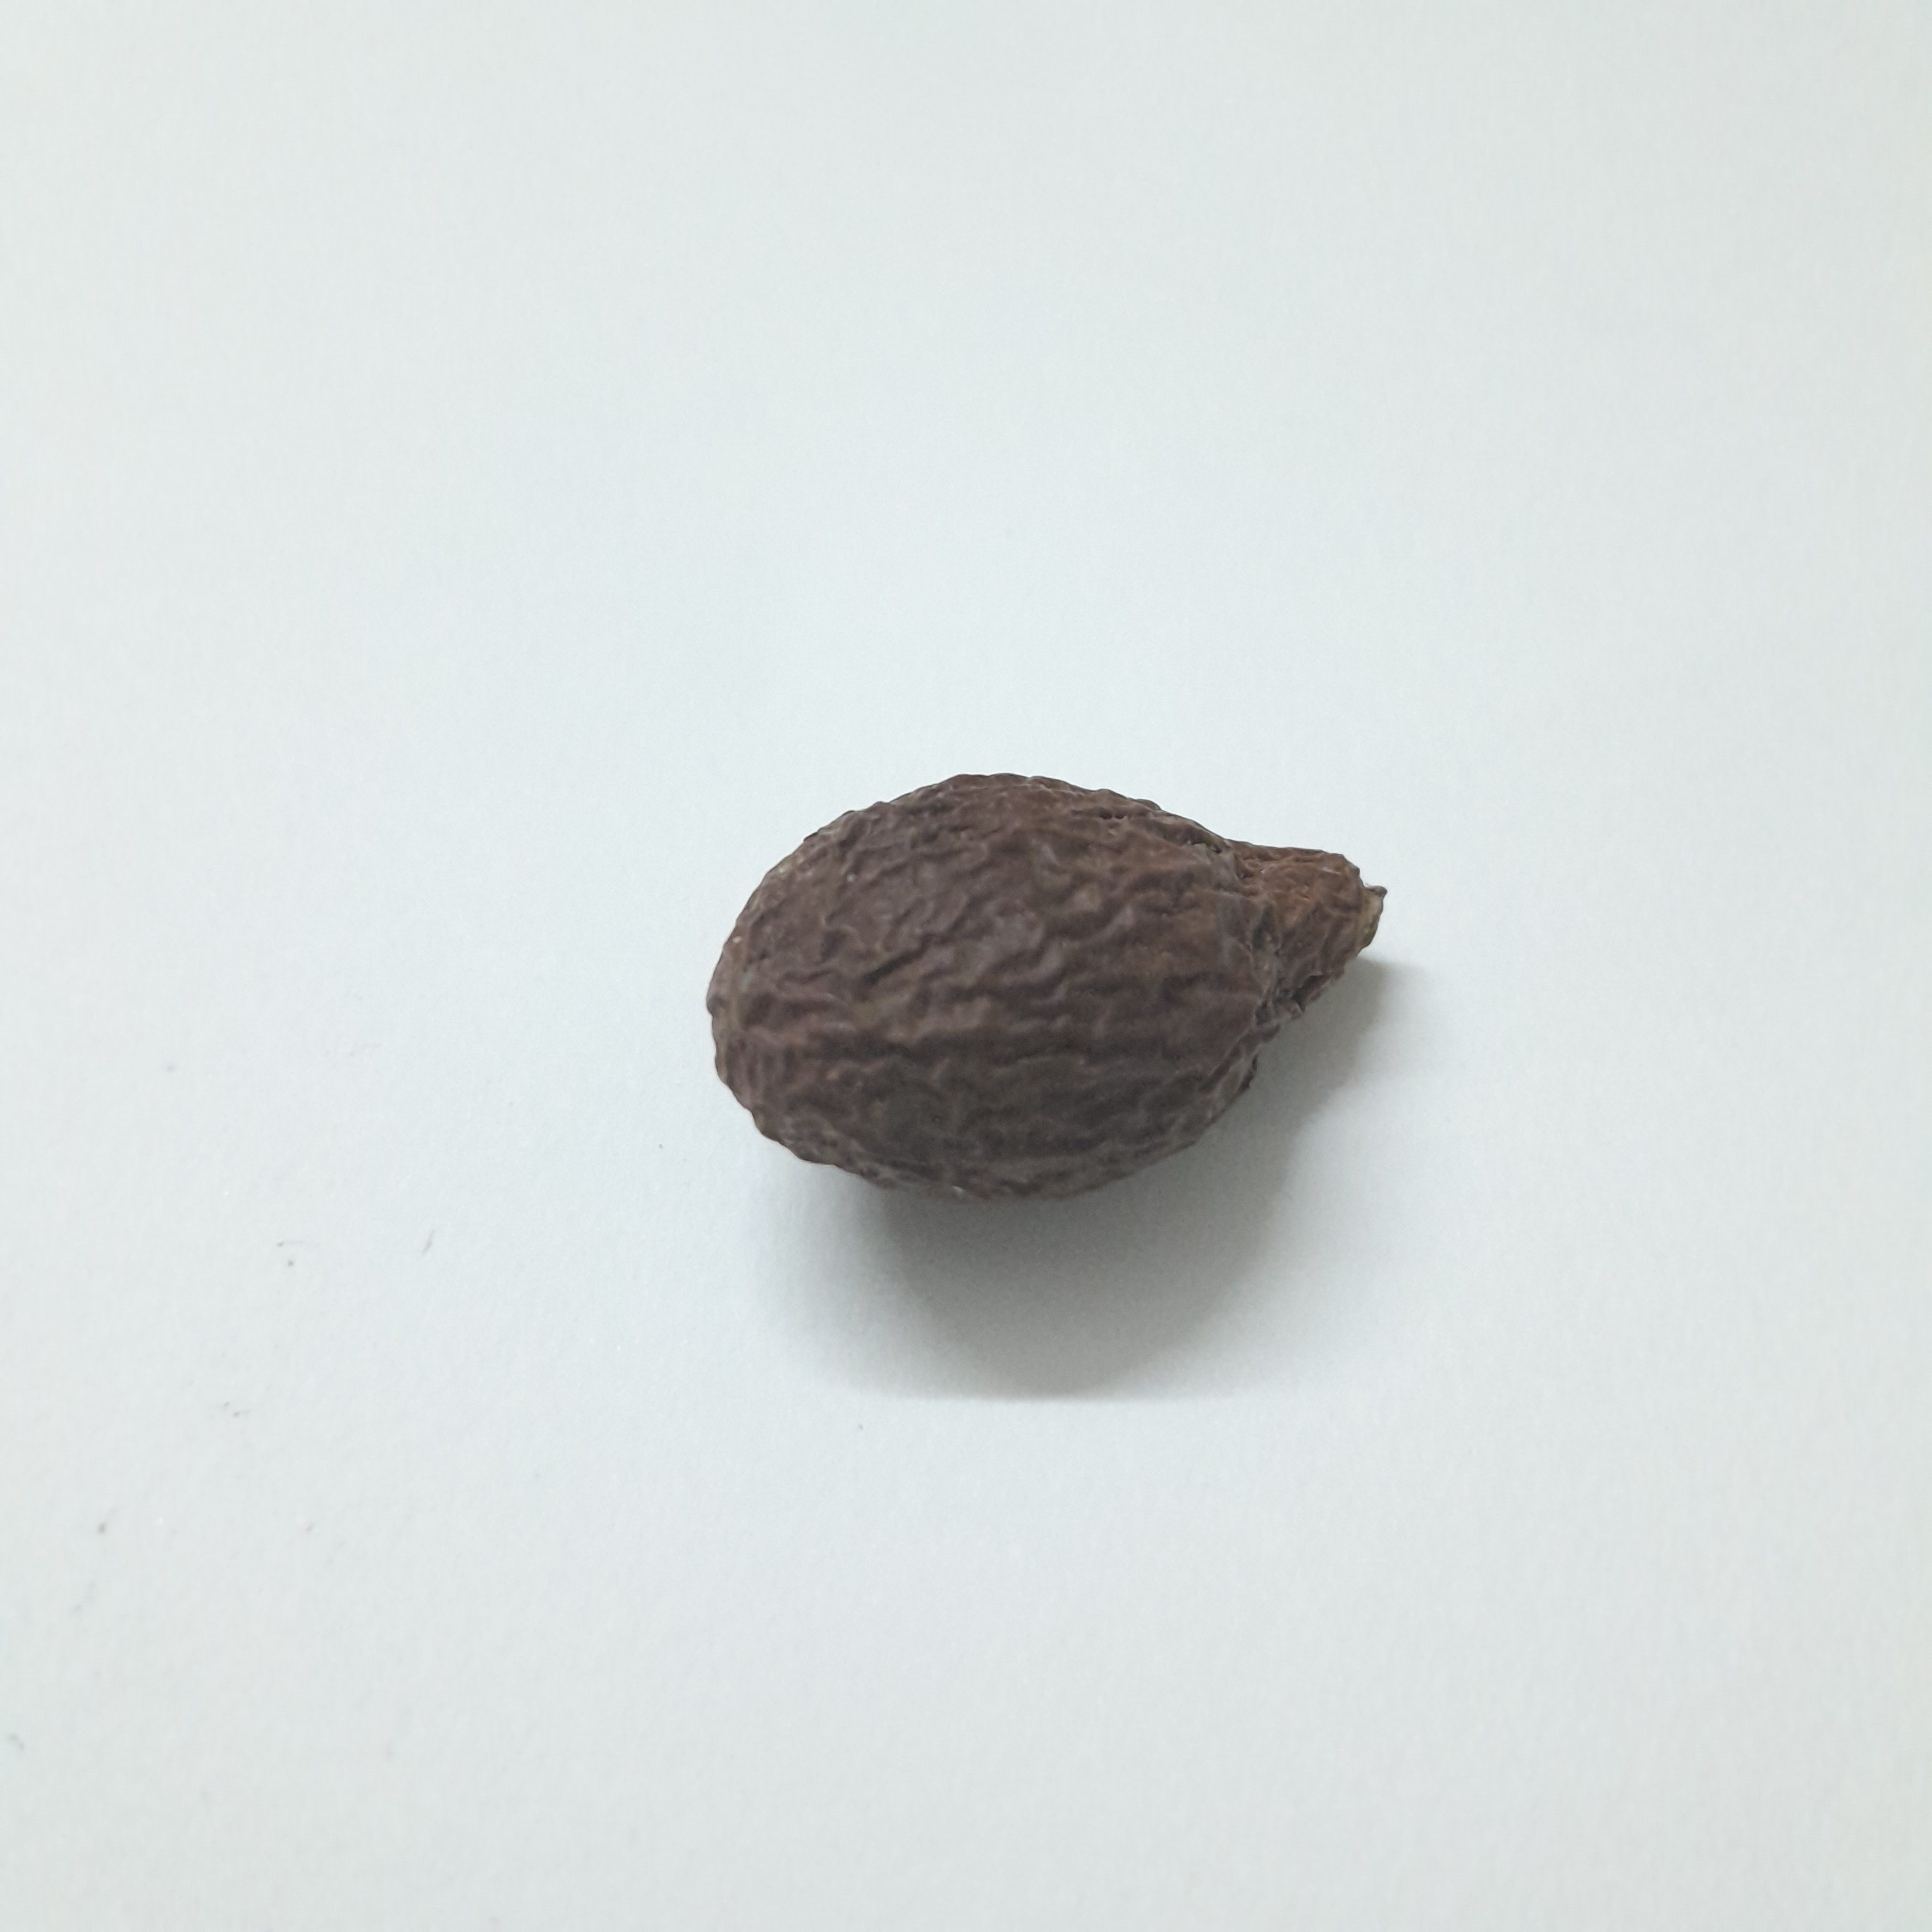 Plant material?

niranjanphal
